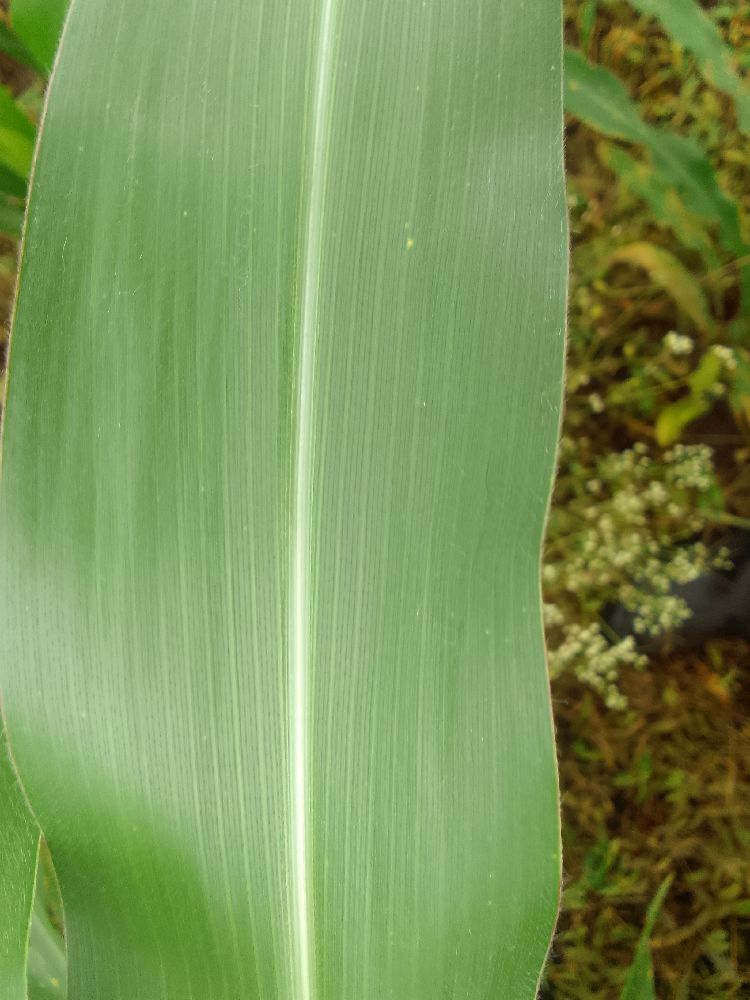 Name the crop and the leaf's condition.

maize, healthy
